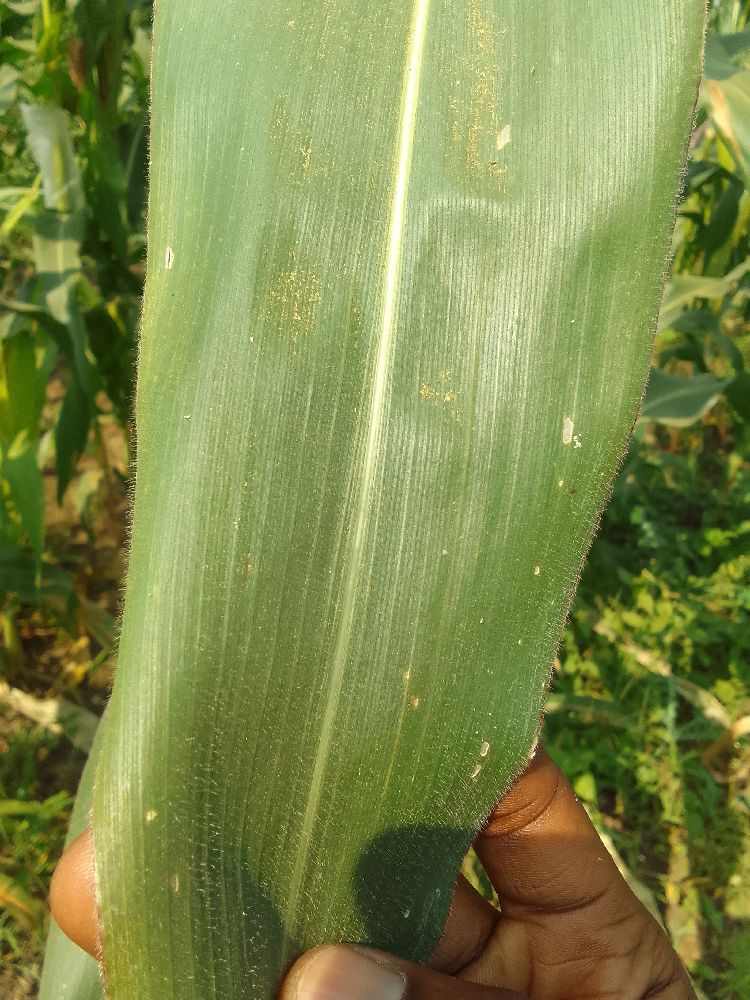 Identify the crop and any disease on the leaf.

maize, healthy
